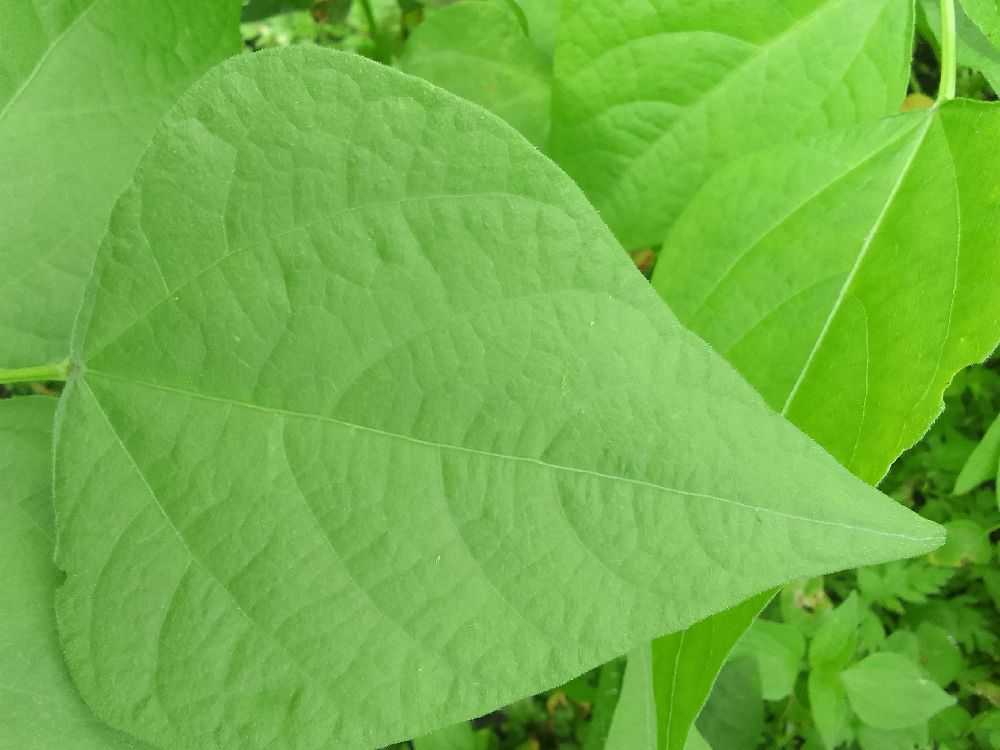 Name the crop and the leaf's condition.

common bean, healthy
